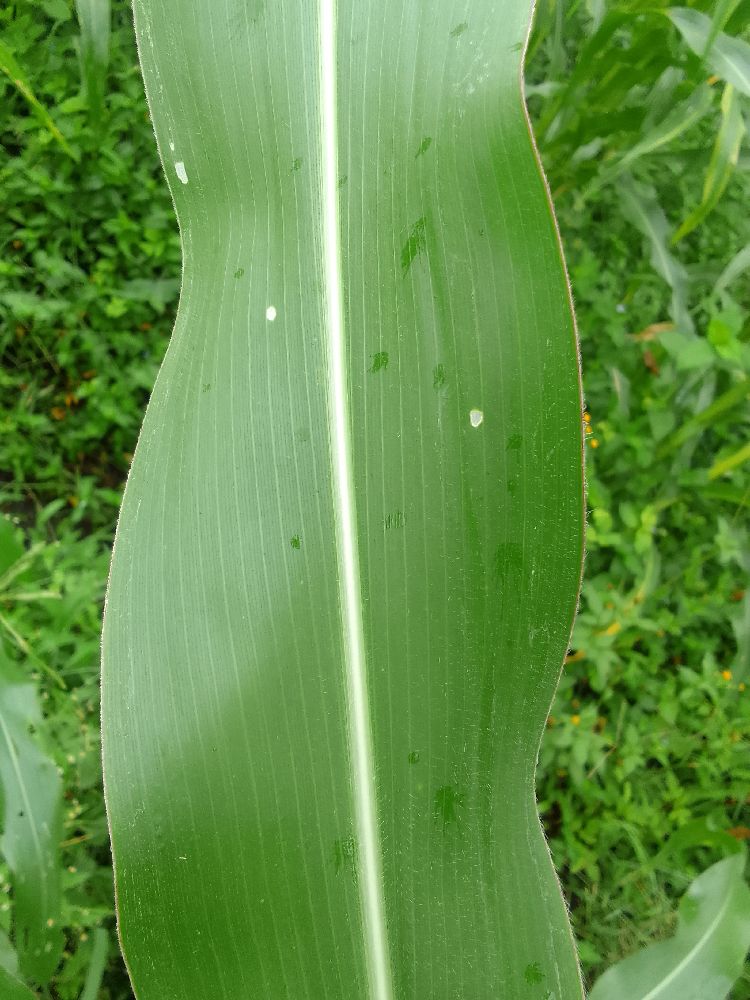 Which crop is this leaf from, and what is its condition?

maize, healthy
